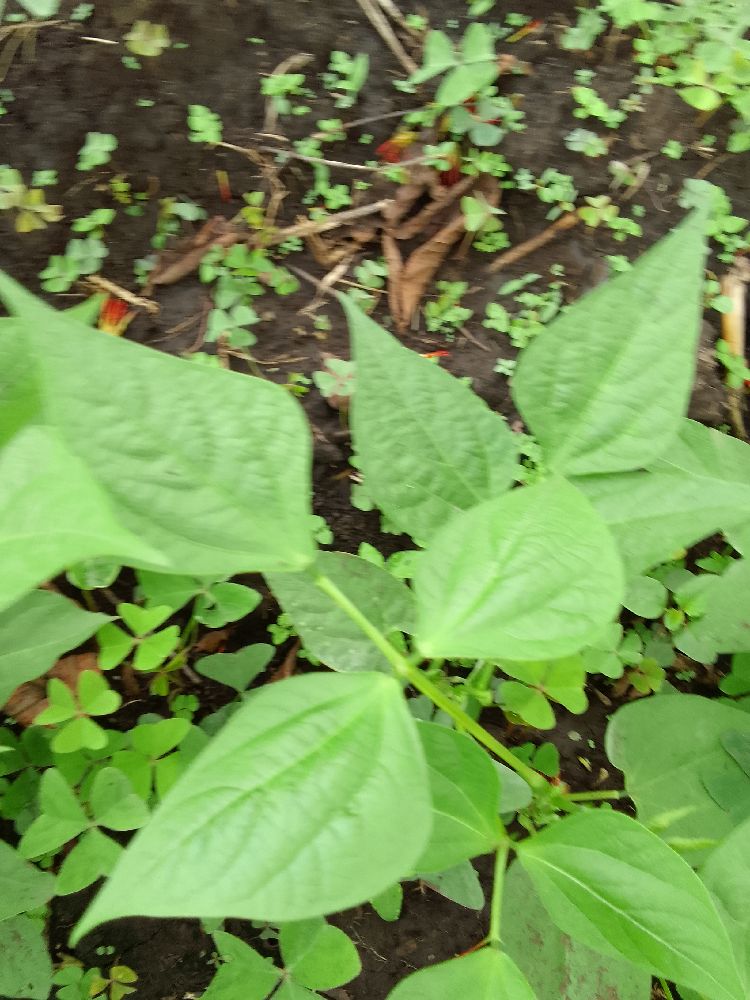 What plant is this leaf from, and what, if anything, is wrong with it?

common bean, healthy
